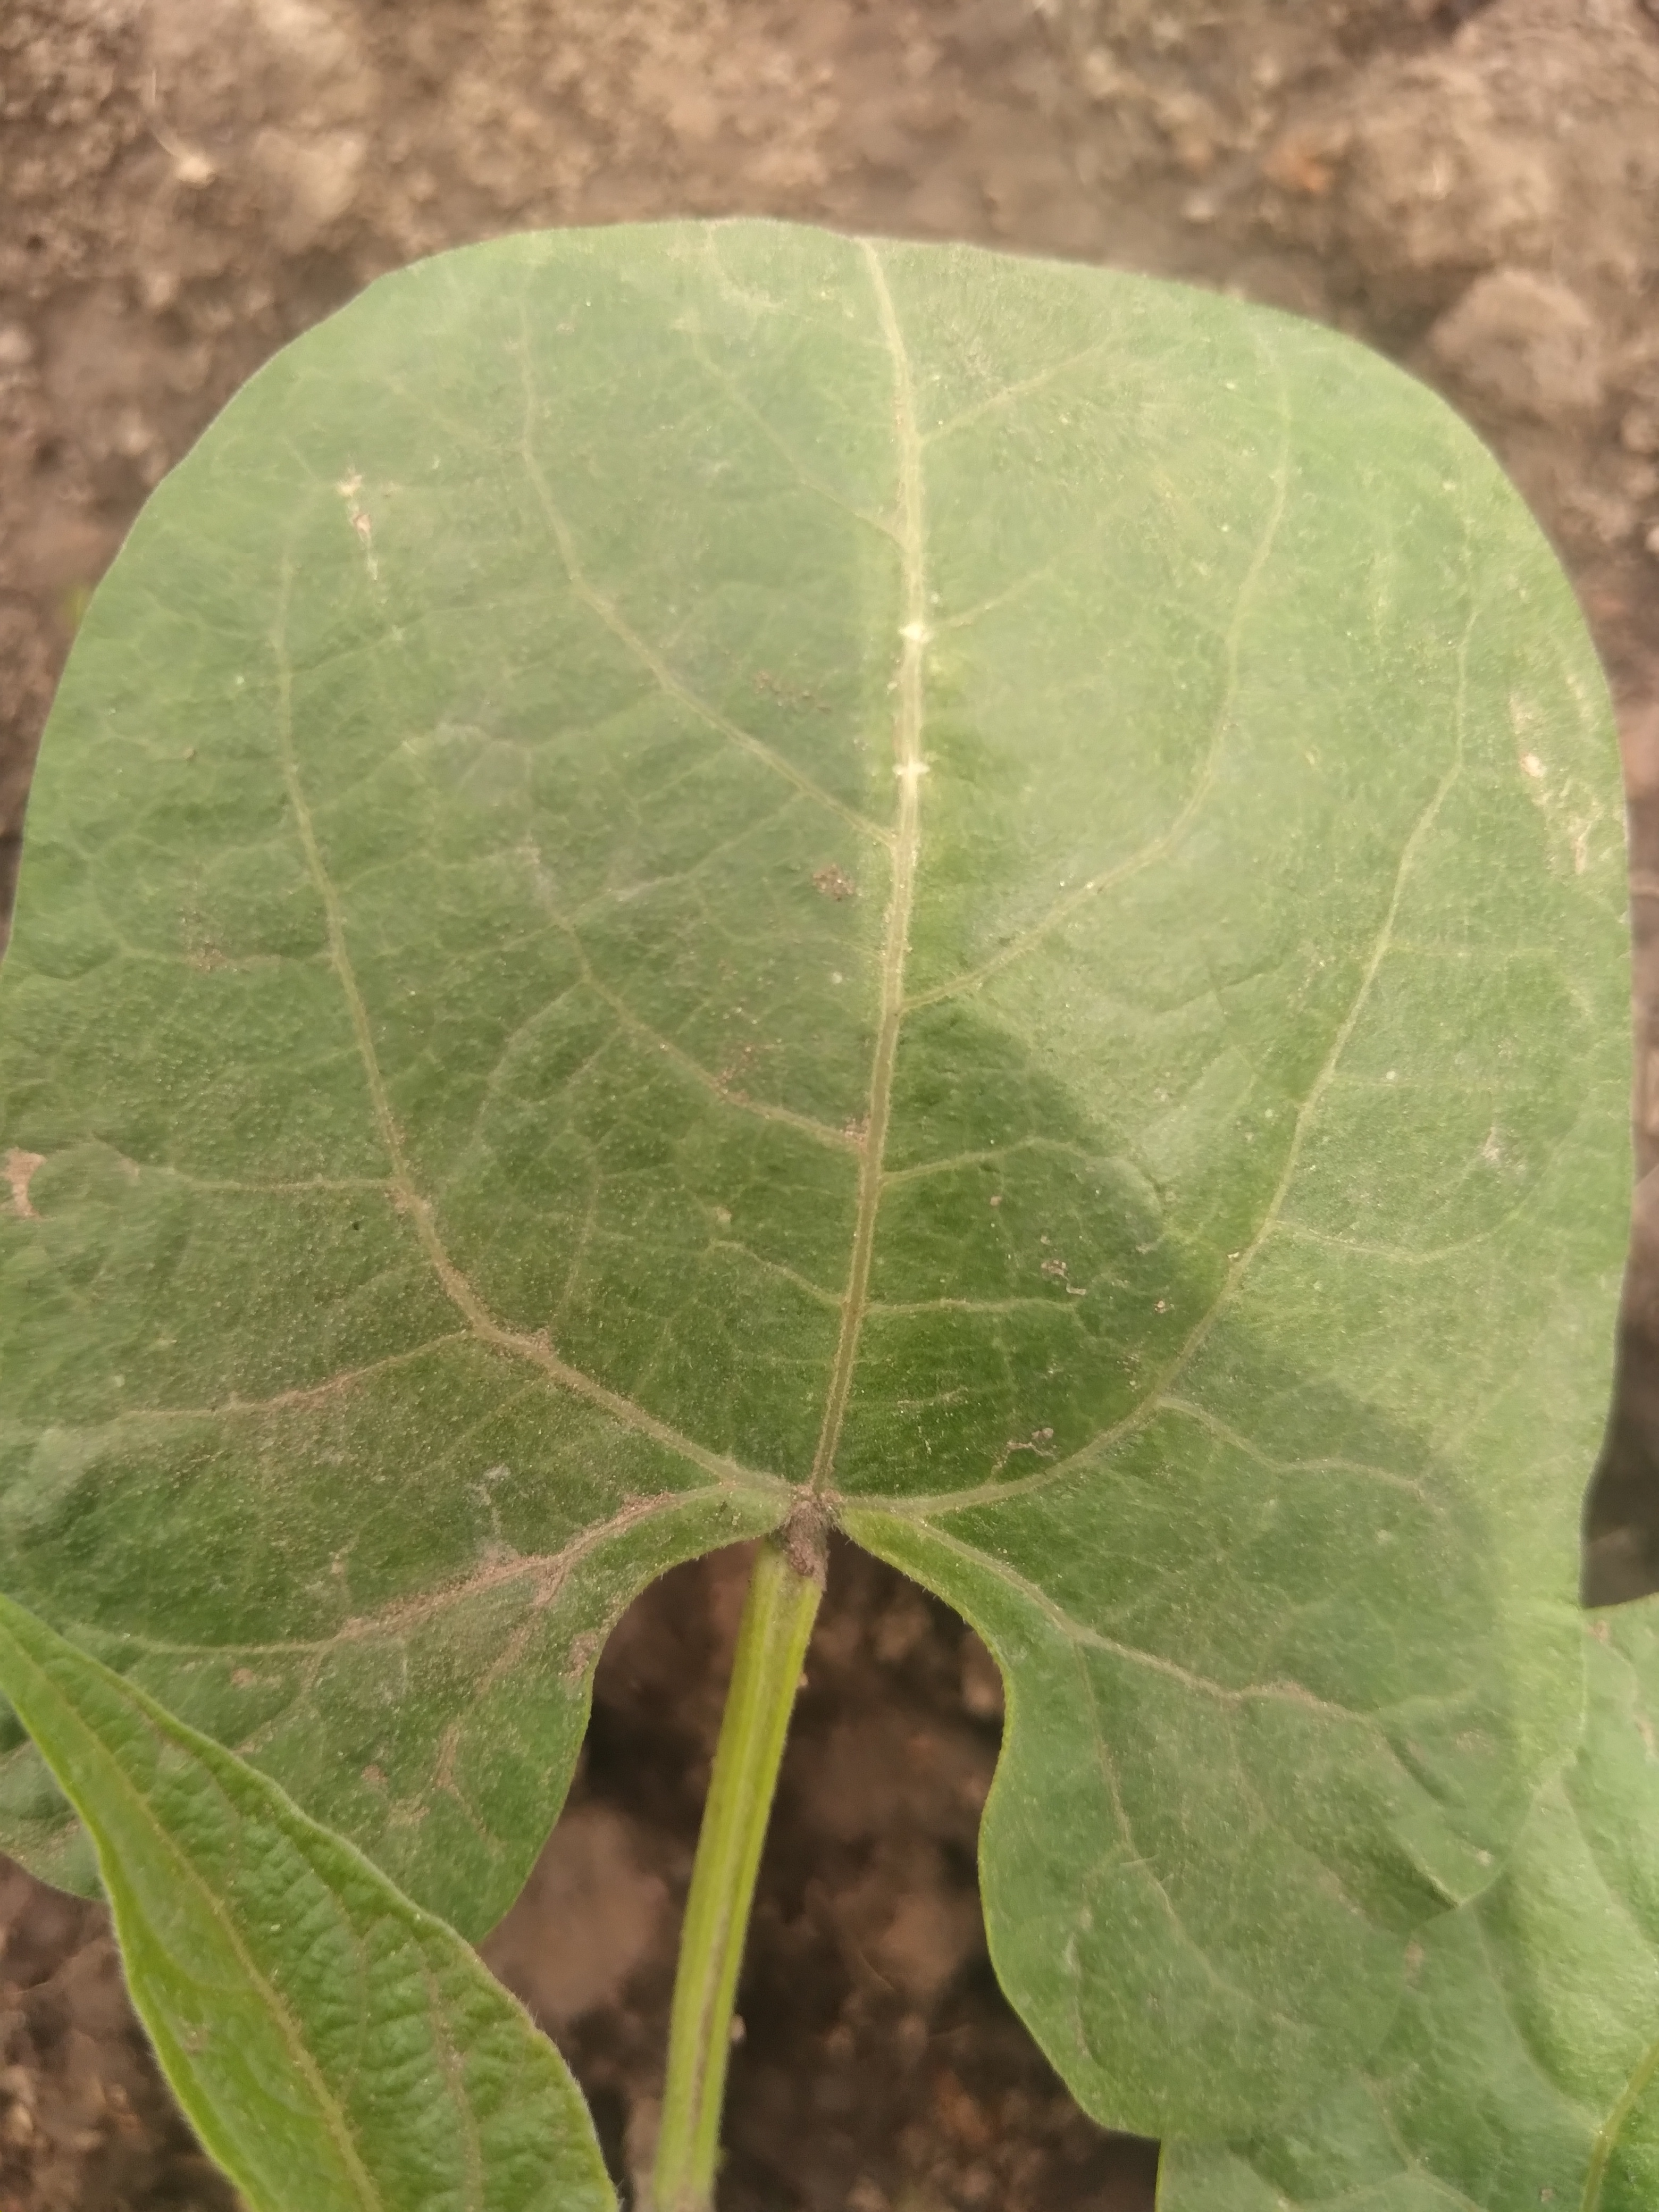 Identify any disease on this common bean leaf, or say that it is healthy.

healthy
